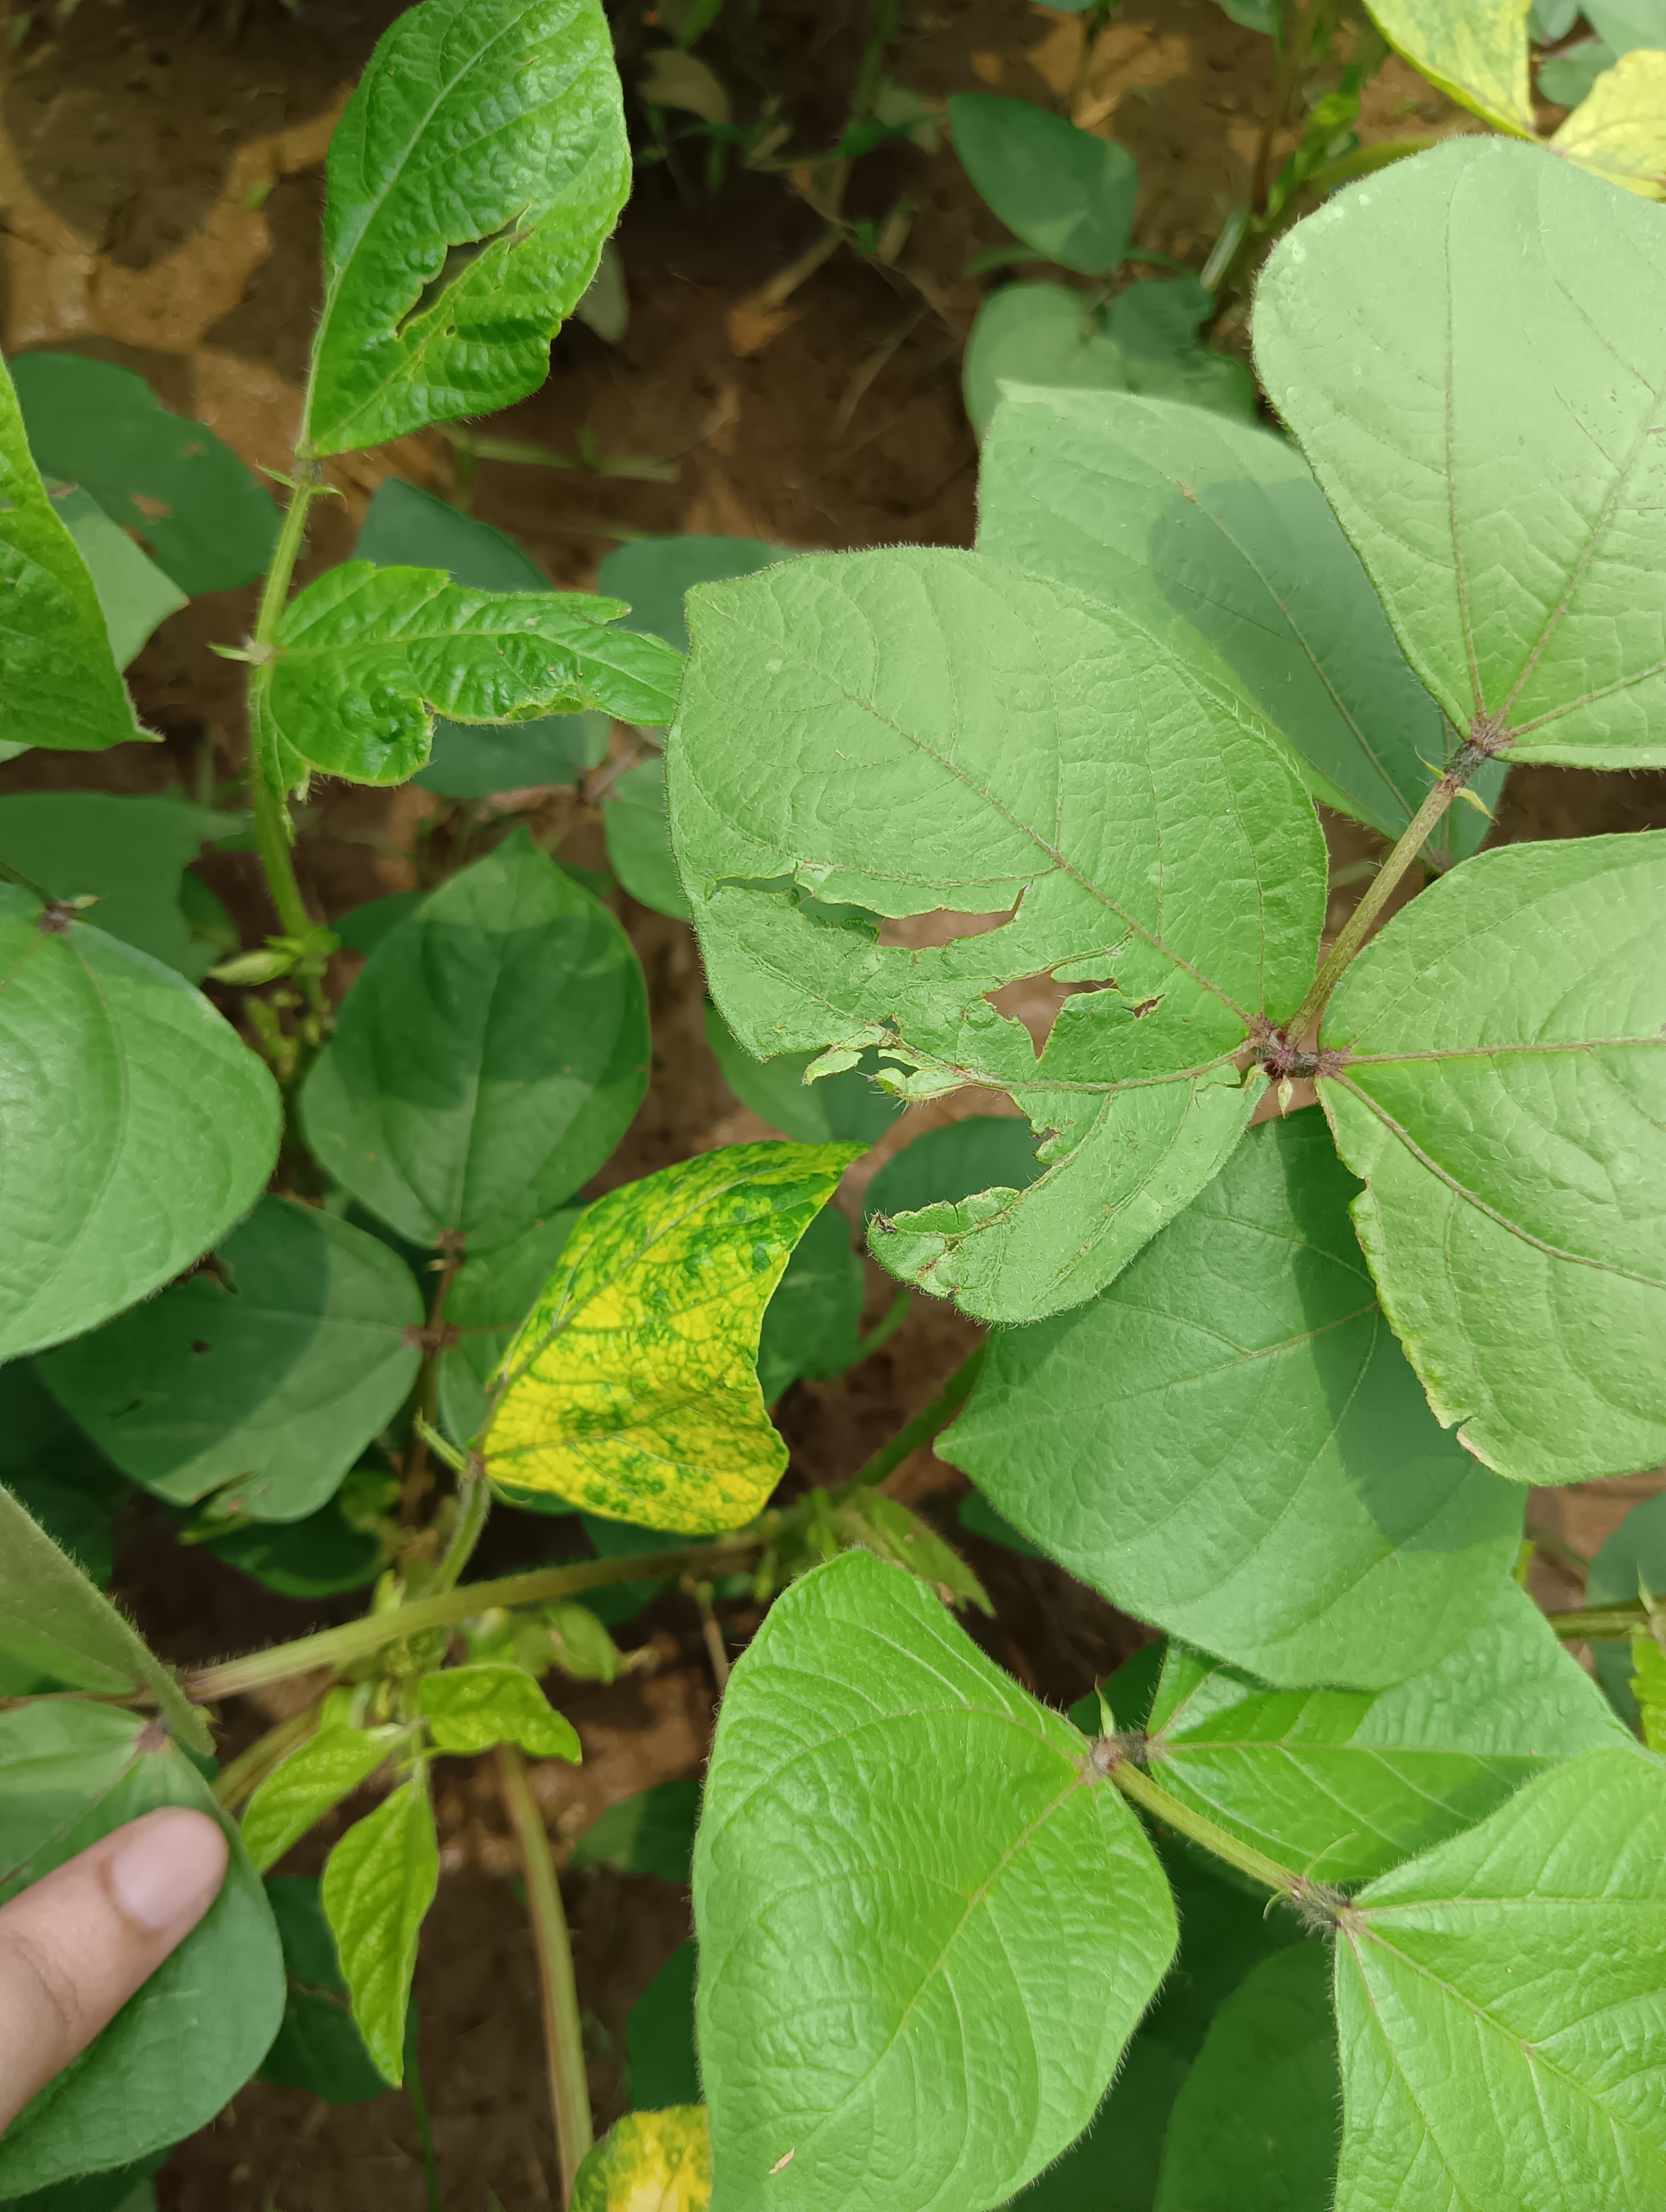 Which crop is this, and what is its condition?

mungbean, yellow mosaic
